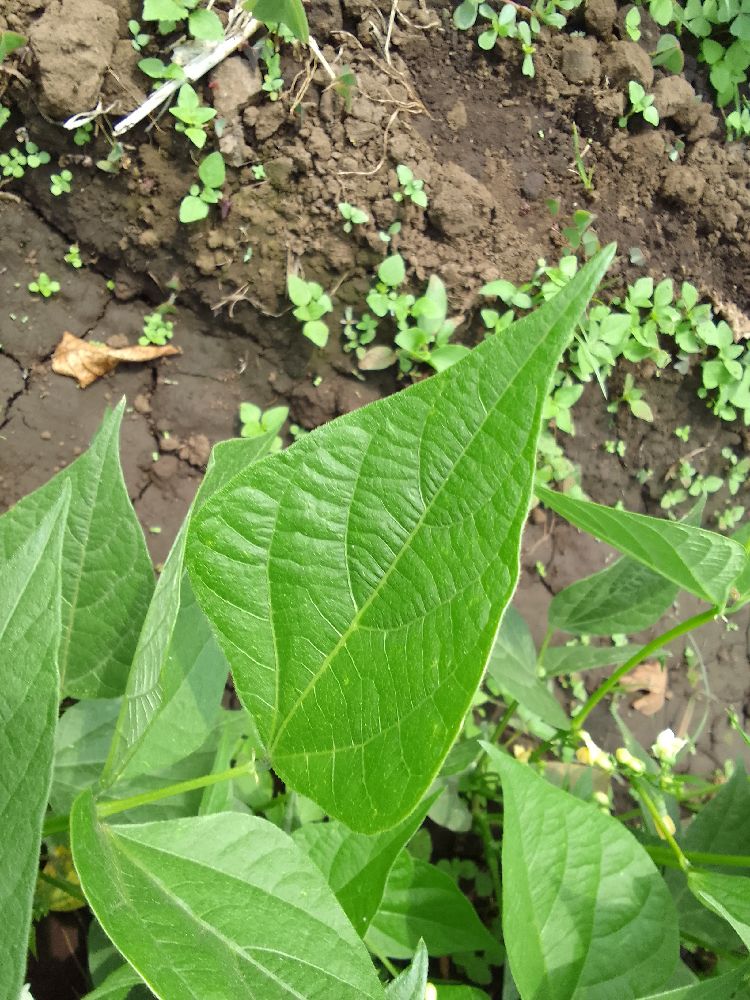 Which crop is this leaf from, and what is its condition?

common bean, healthy
